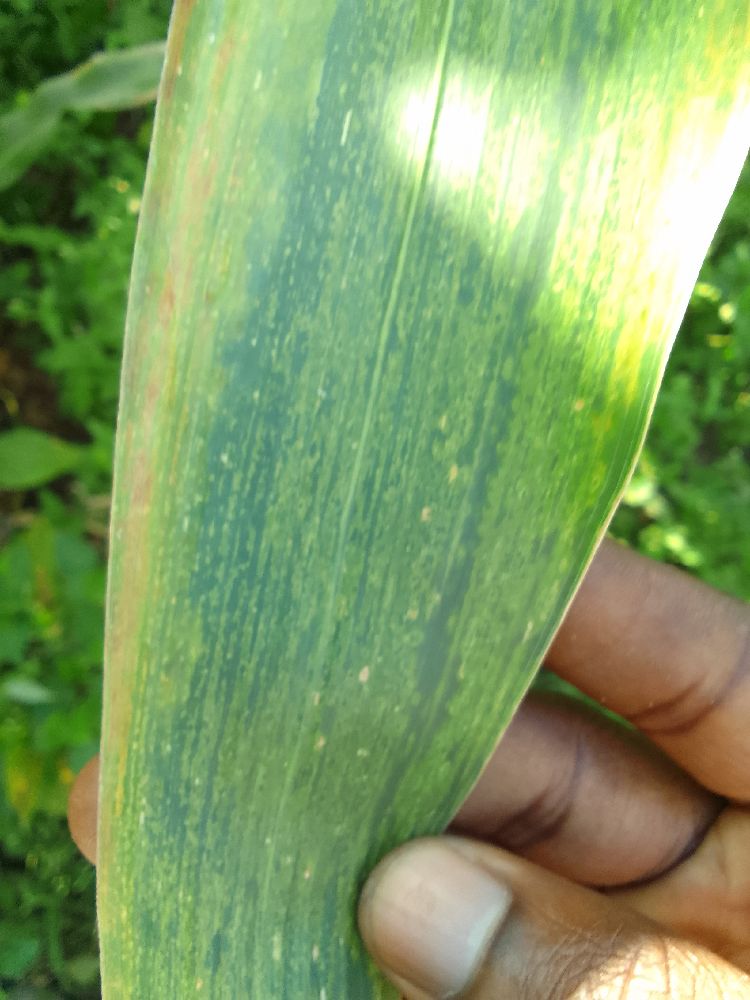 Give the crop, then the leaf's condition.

maize, maize lethal necrosis
